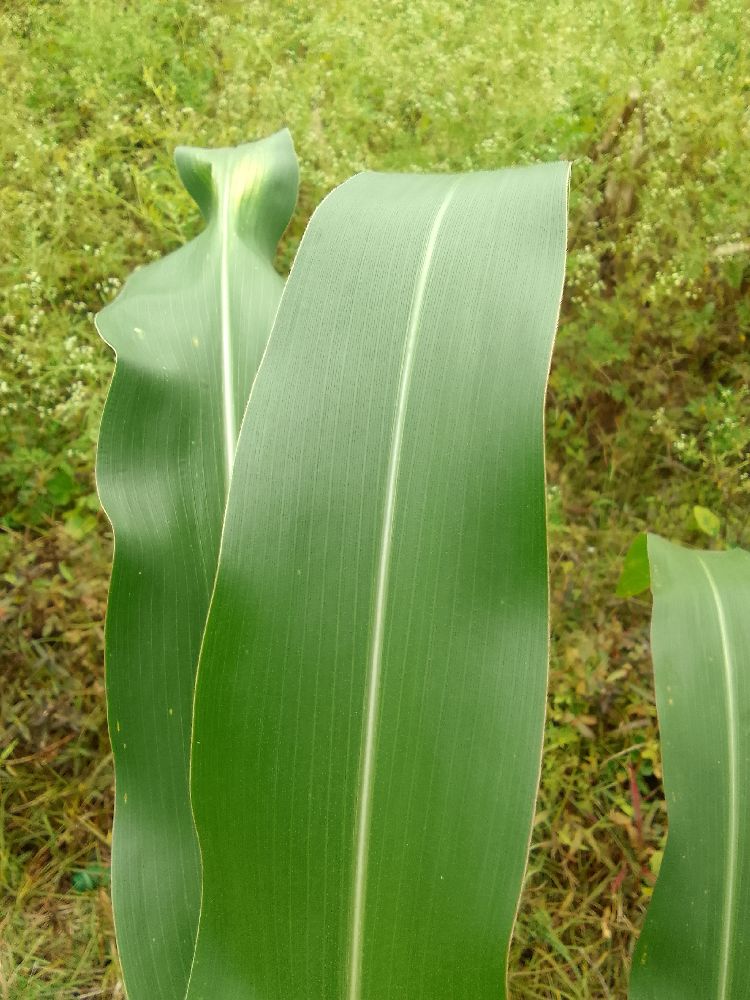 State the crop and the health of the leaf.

maize, healthy
